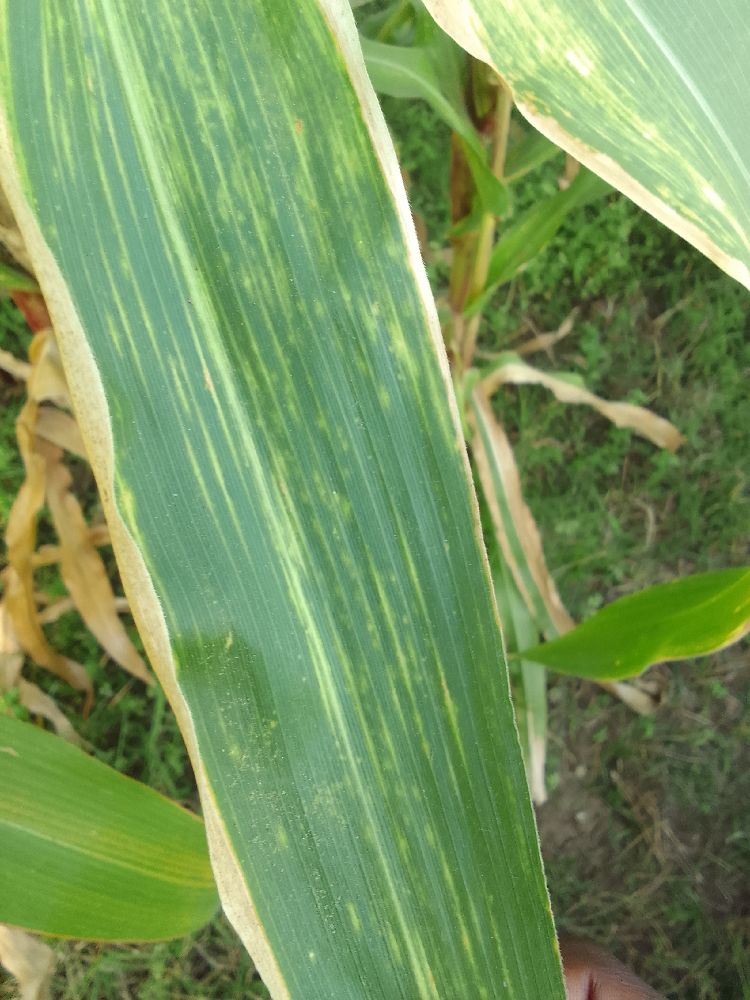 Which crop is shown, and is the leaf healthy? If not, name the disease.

maize, maize lethal necrosis
